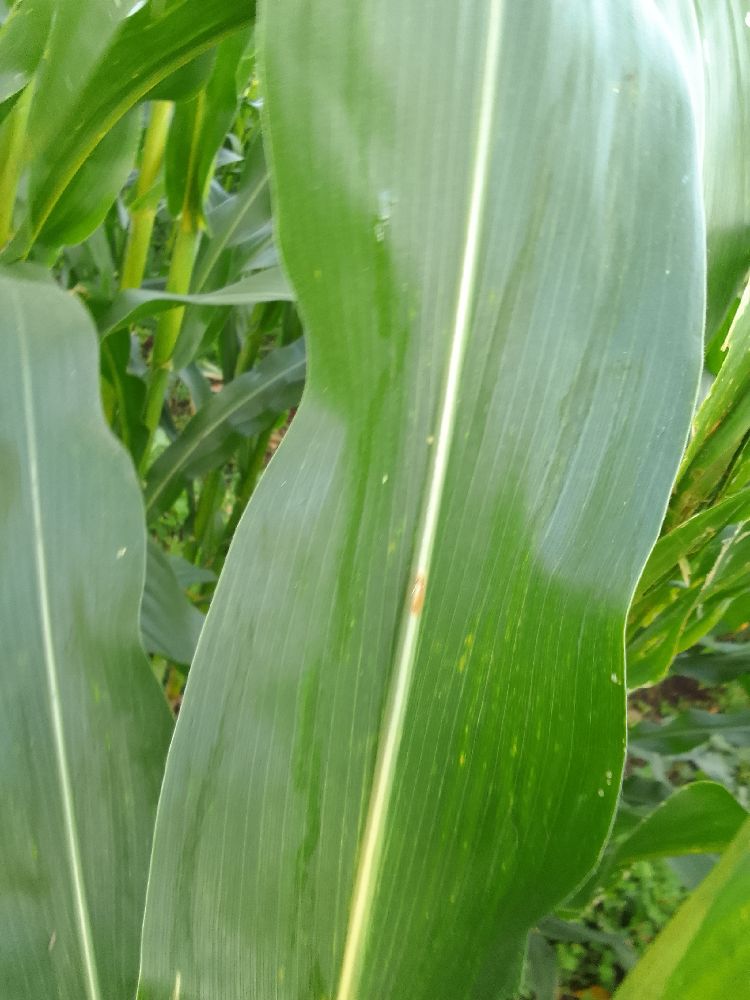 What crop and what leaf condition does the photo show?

maize, healthy
